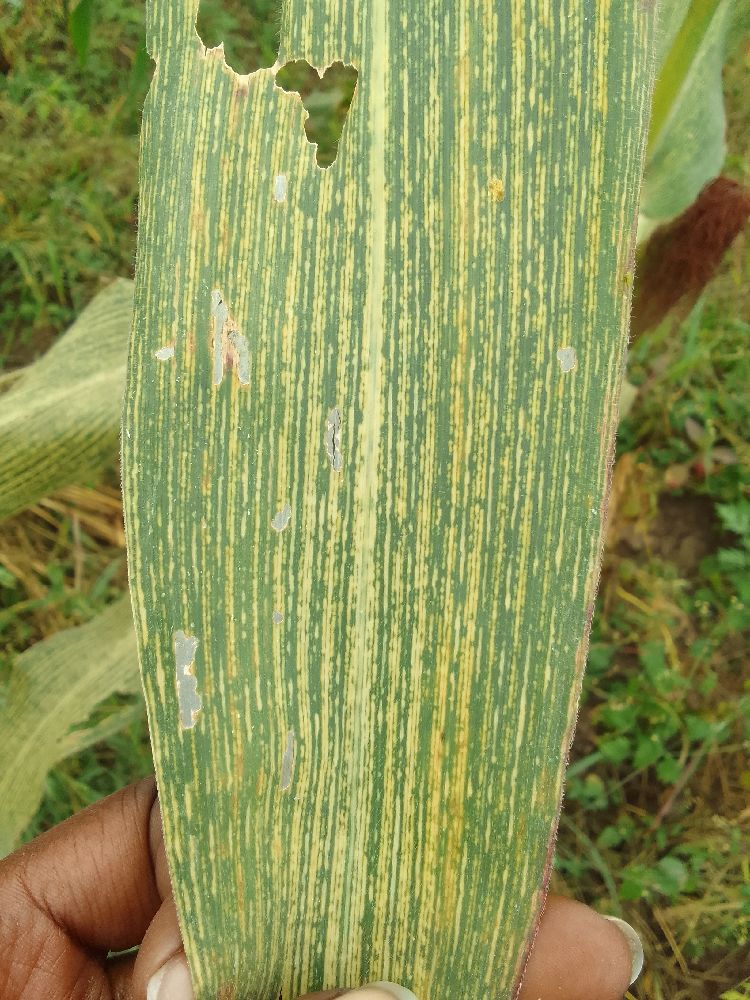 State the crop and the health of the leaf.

maize, maize streak virus
